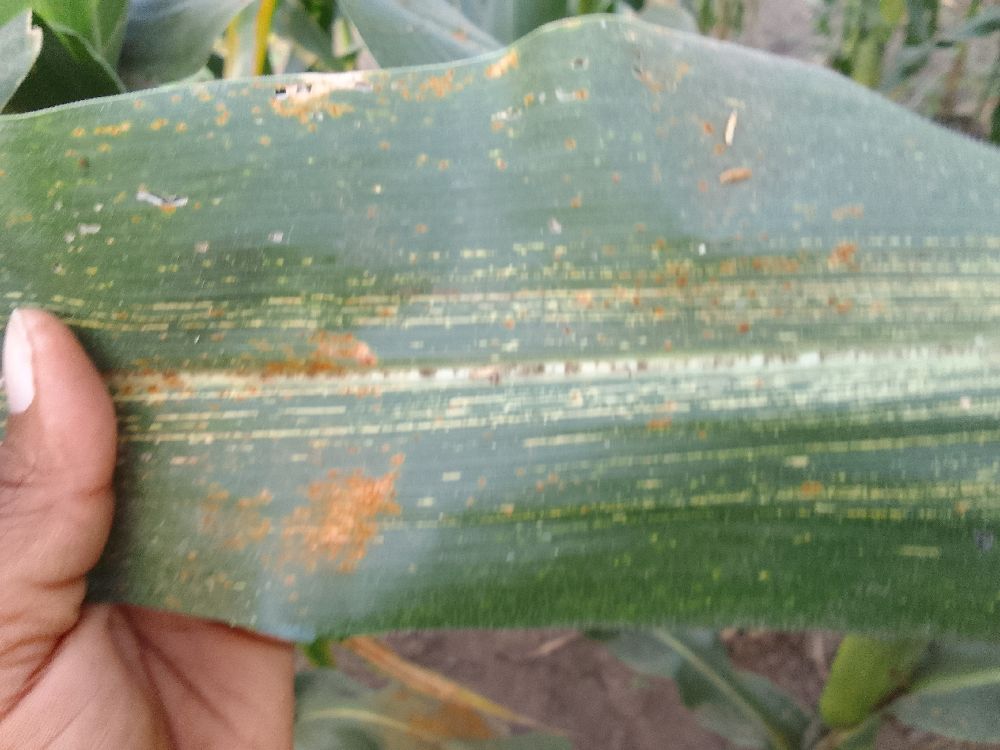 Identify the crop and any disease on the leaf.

maize, maize streak virus
